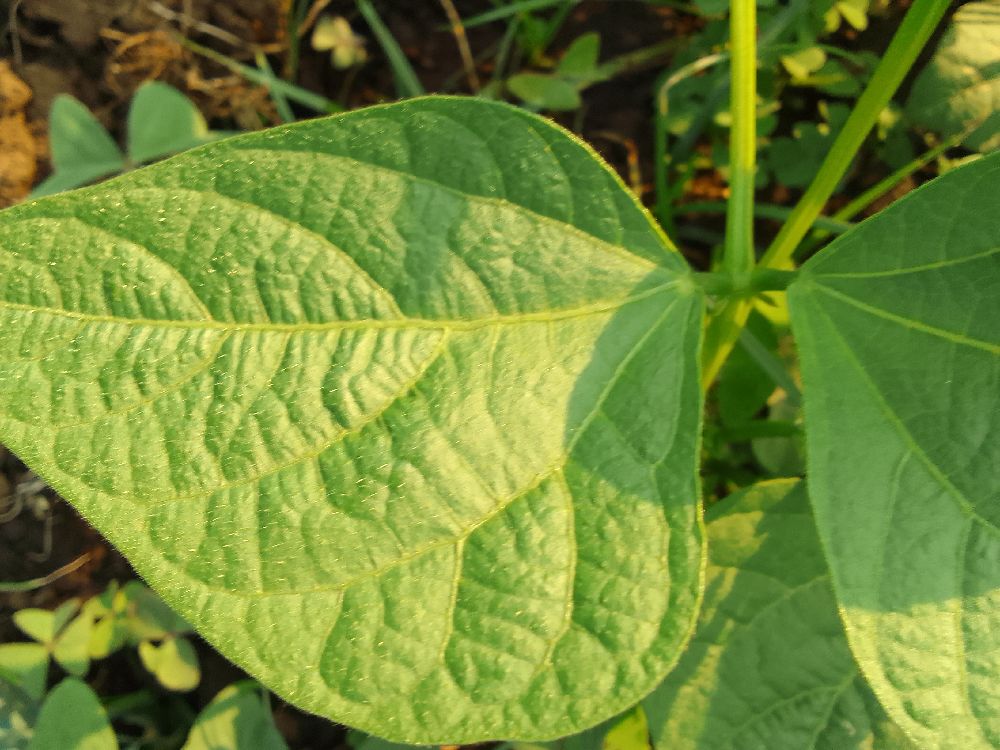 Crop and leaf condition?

common bean, healthy
